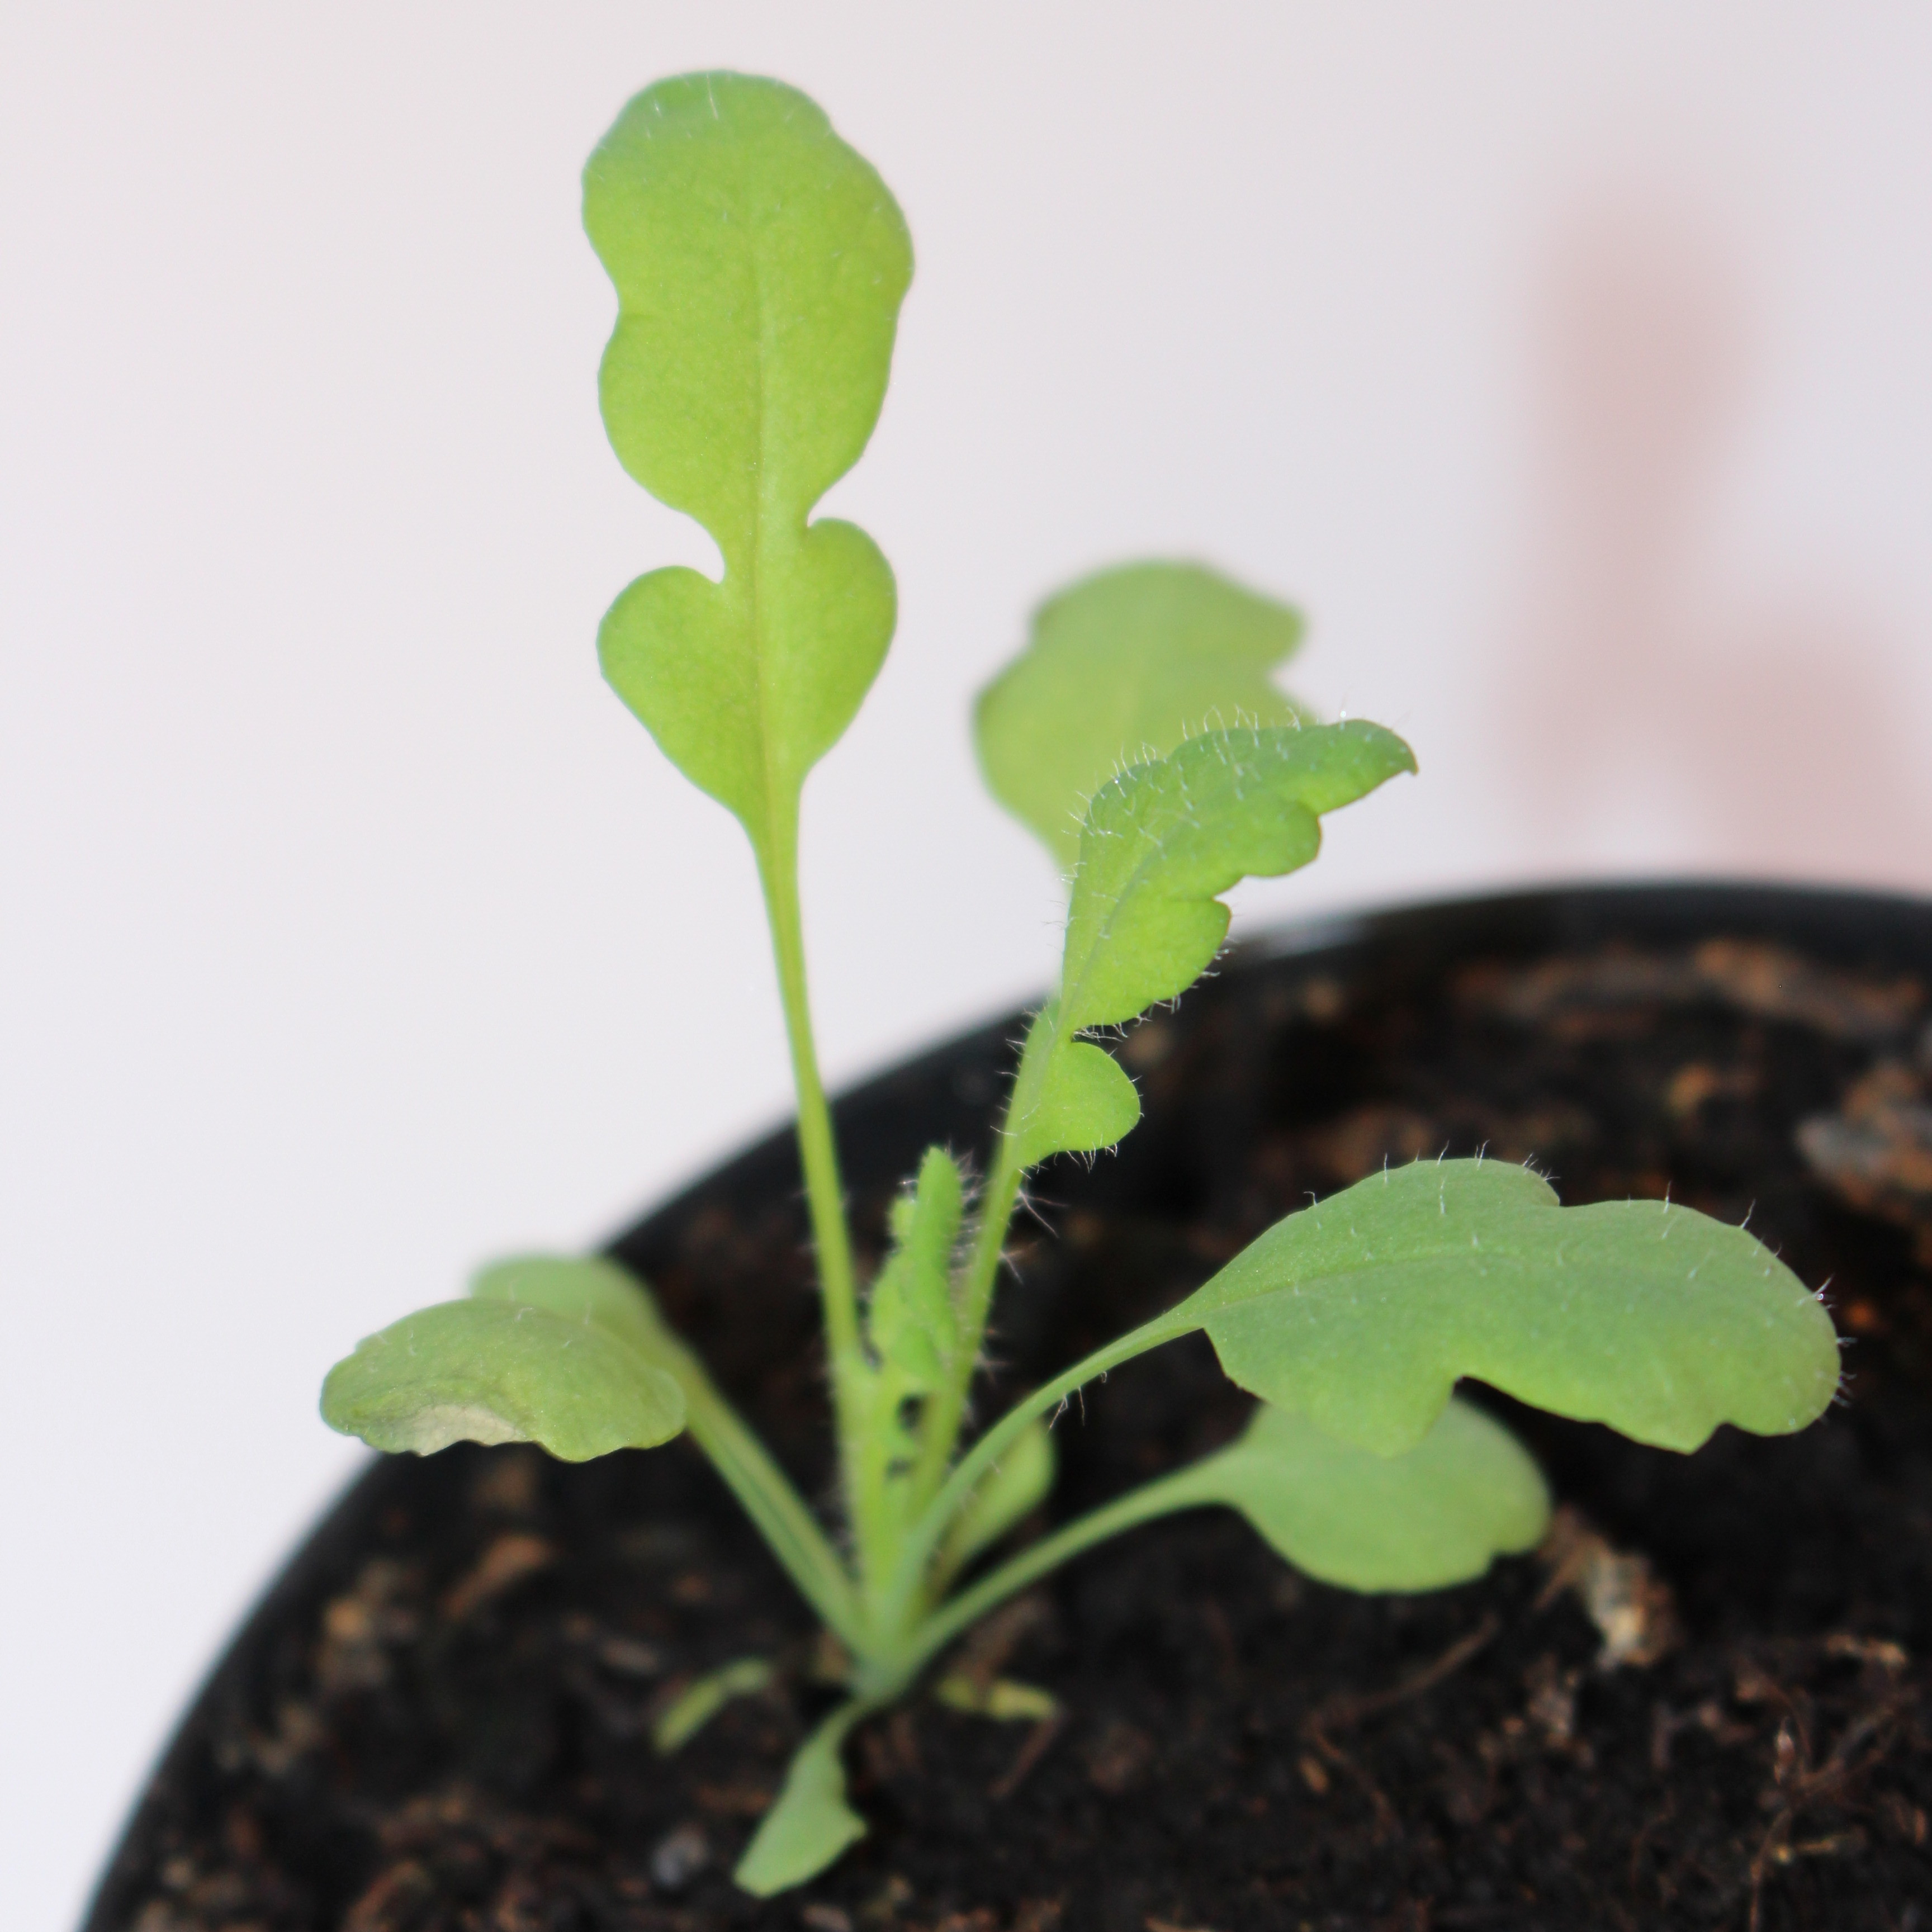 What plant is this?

Papaver rhoeas
